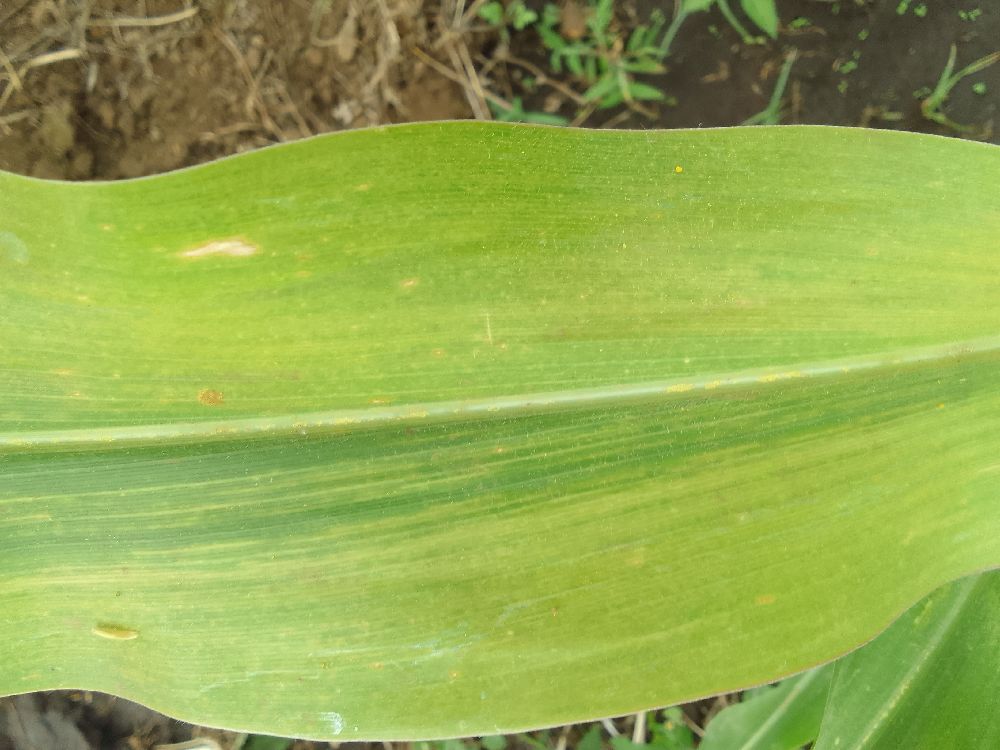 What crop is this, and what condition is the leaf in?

maize, maize lethal necrosis
